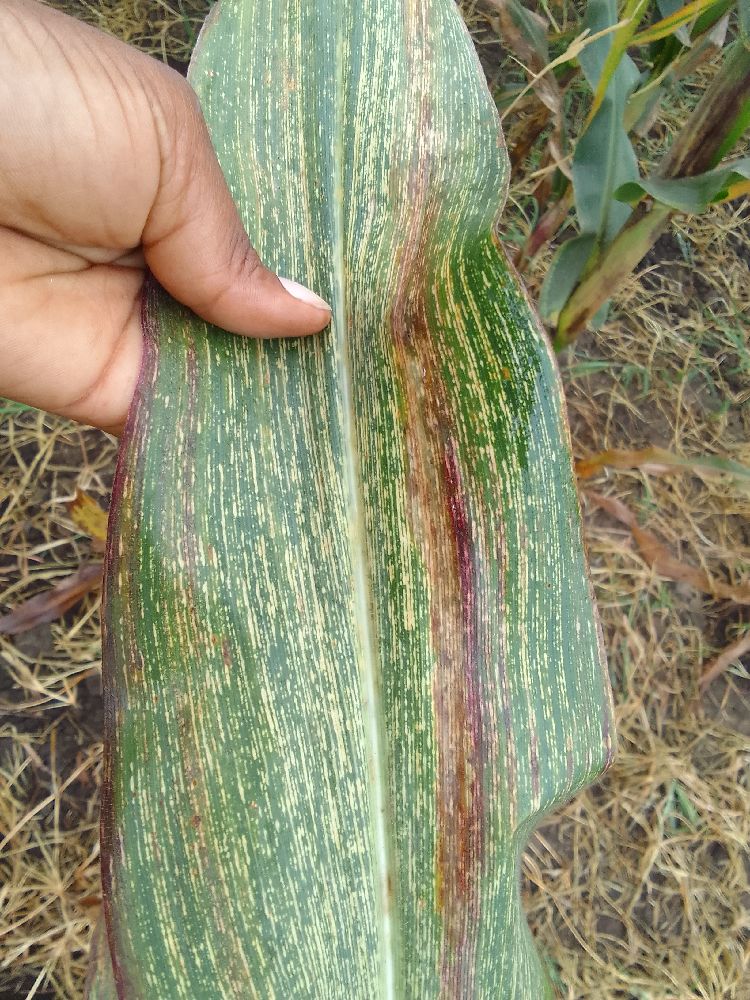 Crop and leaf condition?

maize, maize streak virus
